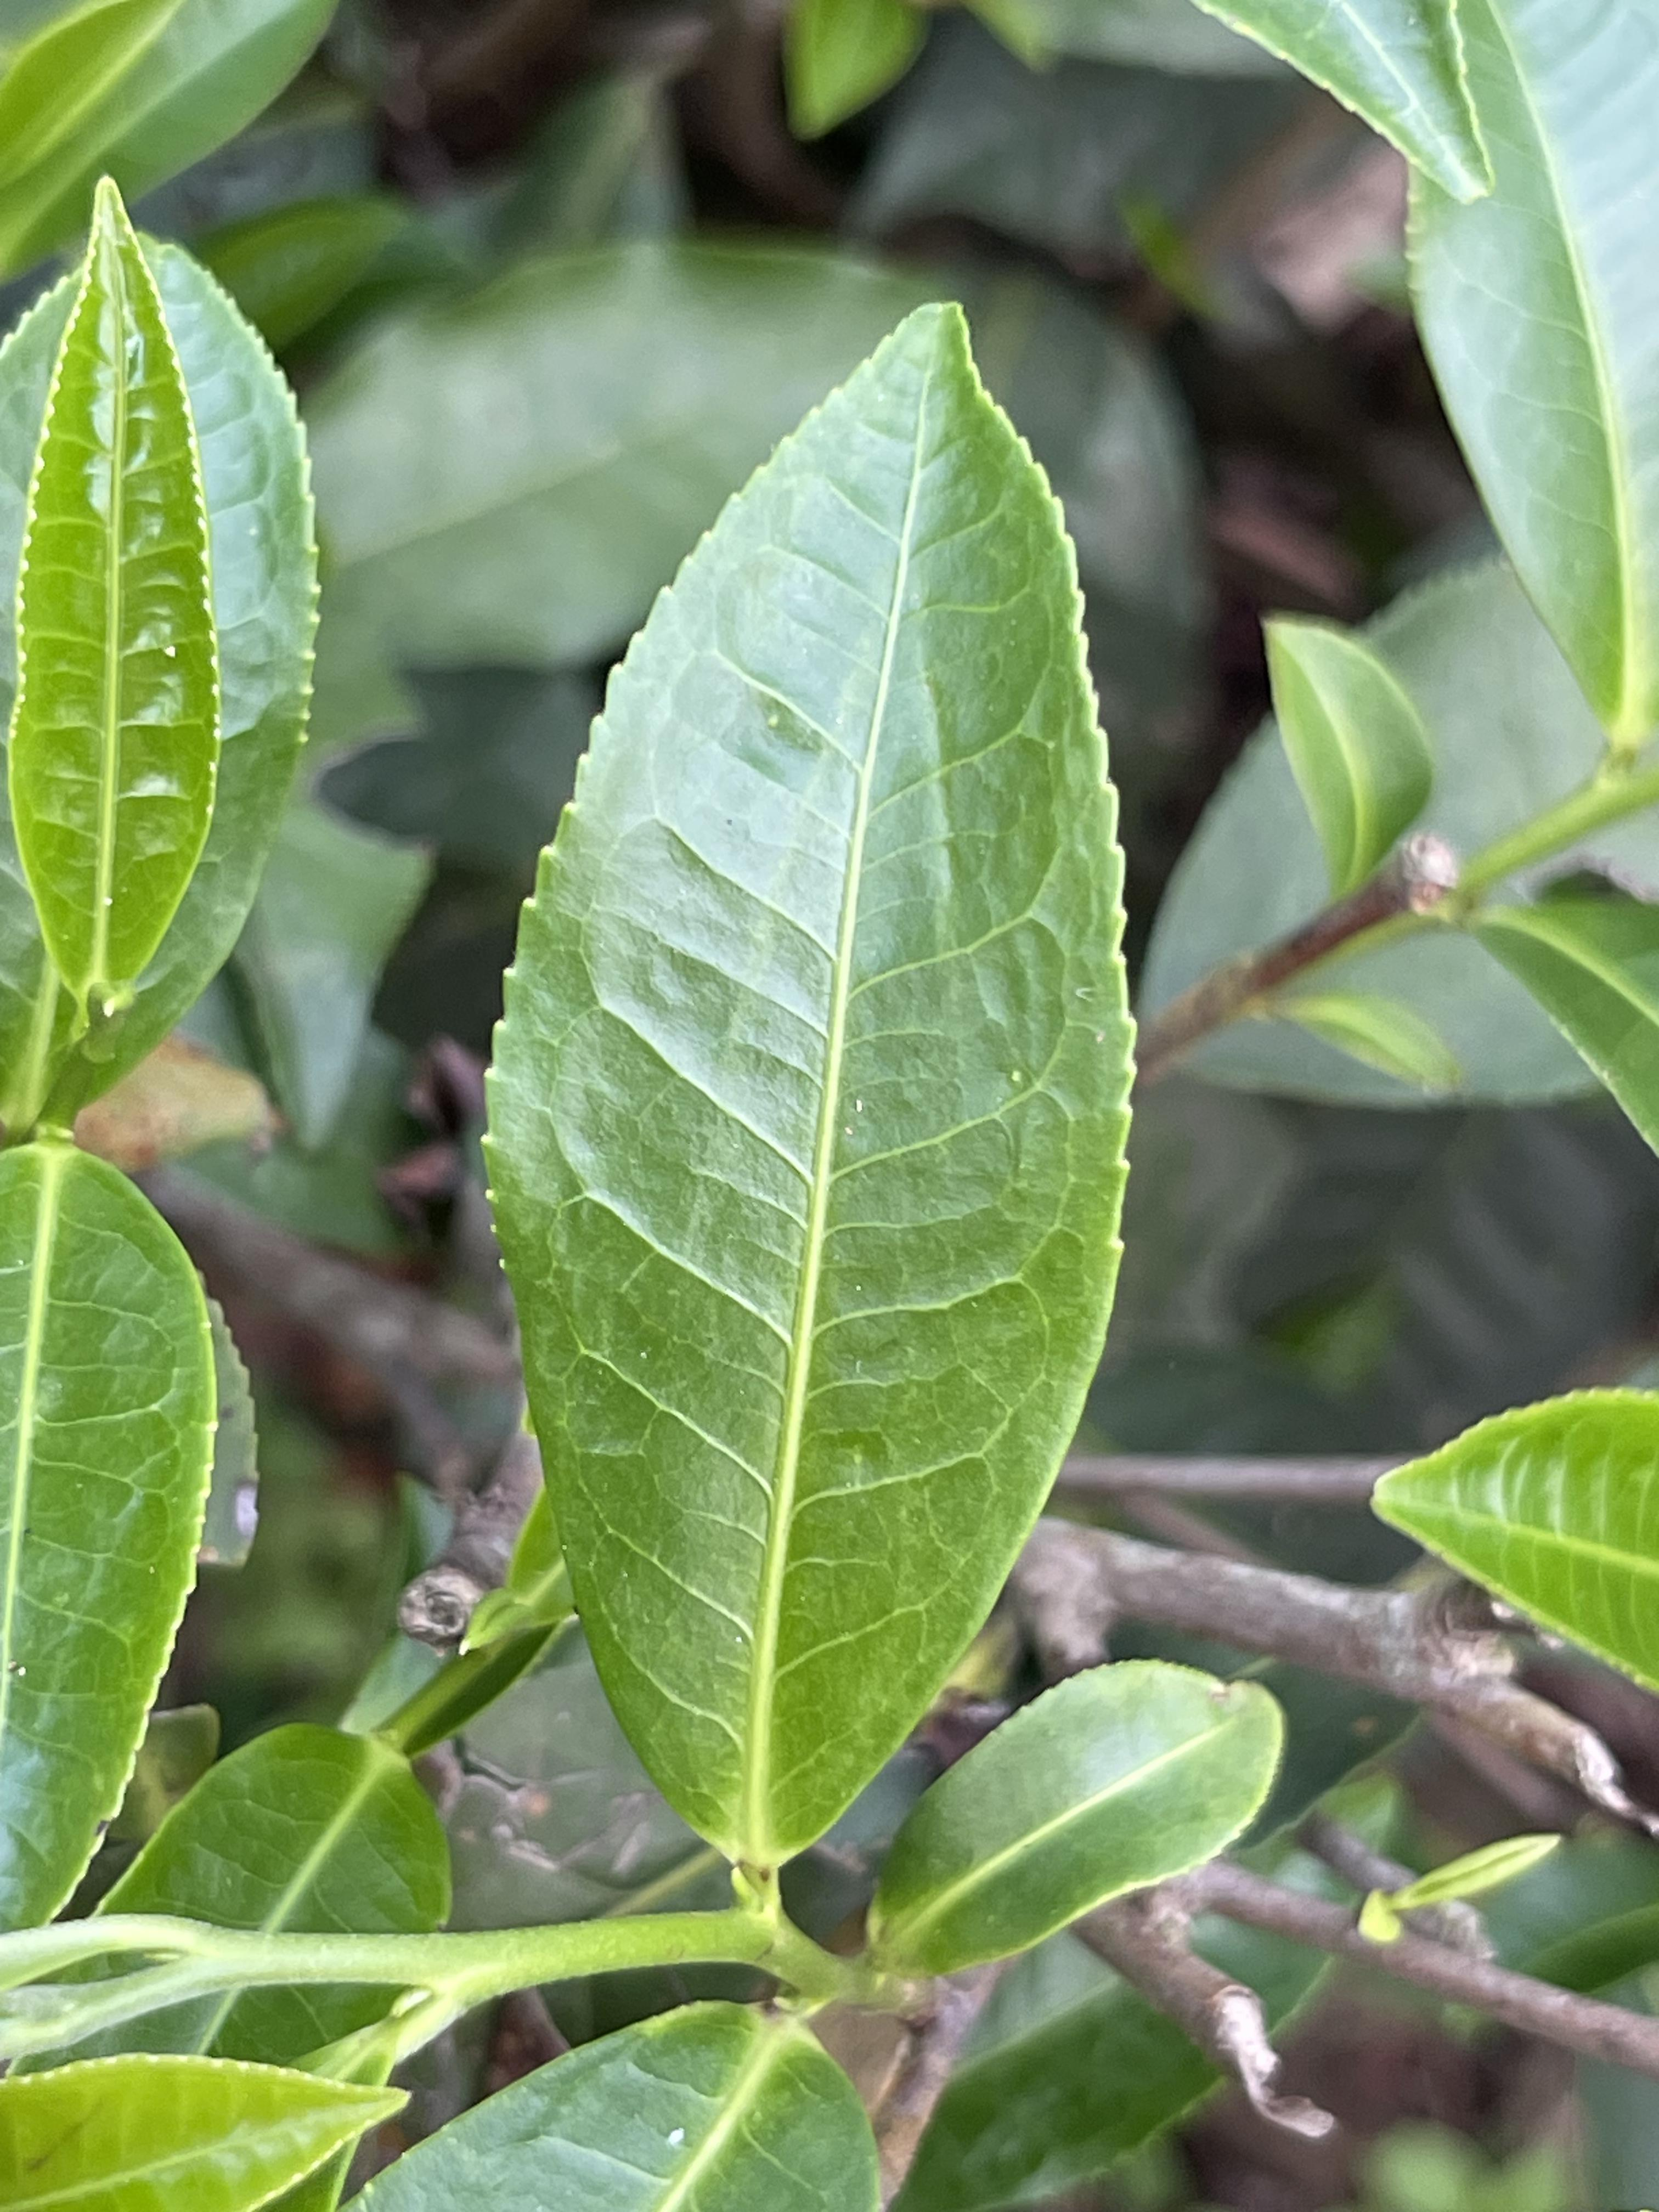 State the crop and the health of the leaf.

tea, healthy leaf
